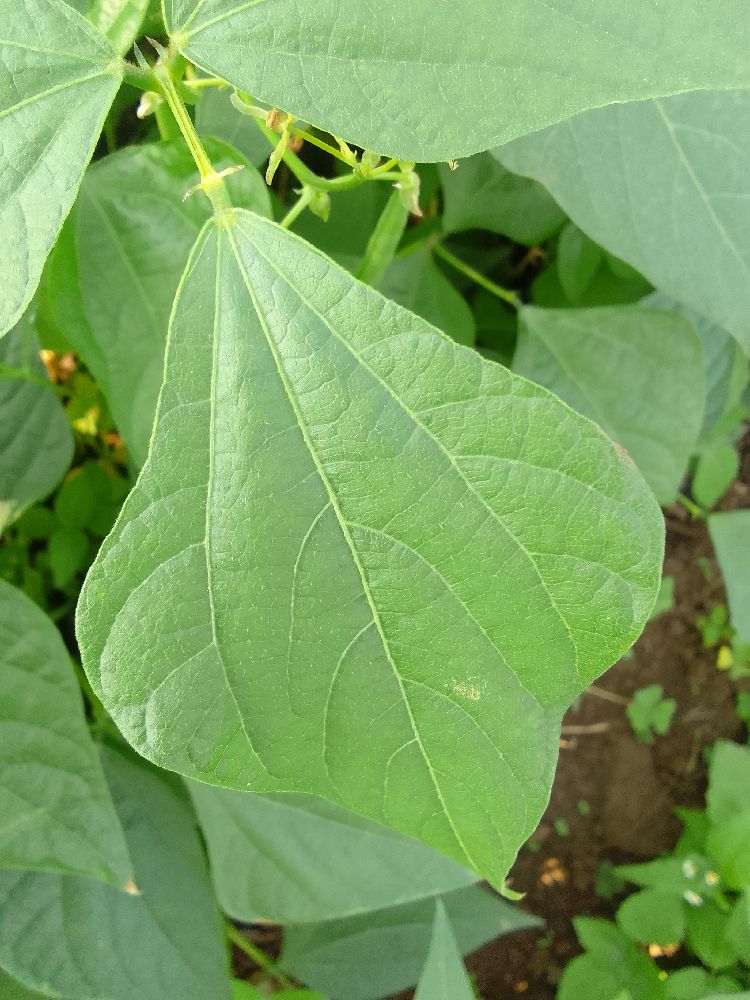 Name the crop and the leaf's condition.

common bean, healthy
